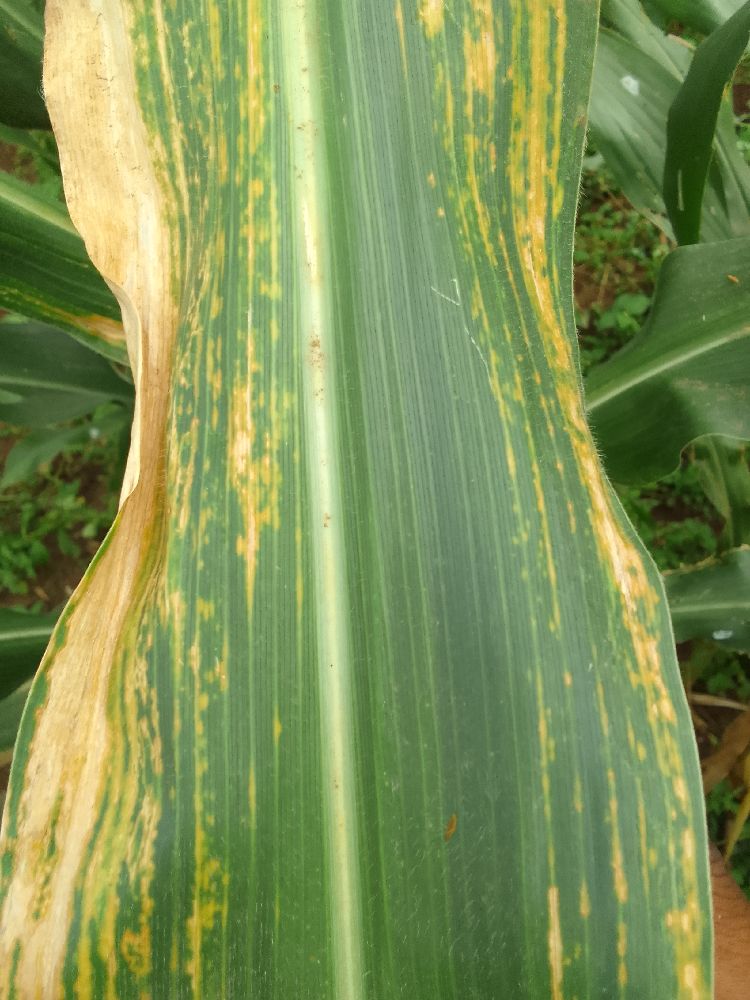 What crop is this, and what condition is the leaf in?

maize, maize lethal necrosis
